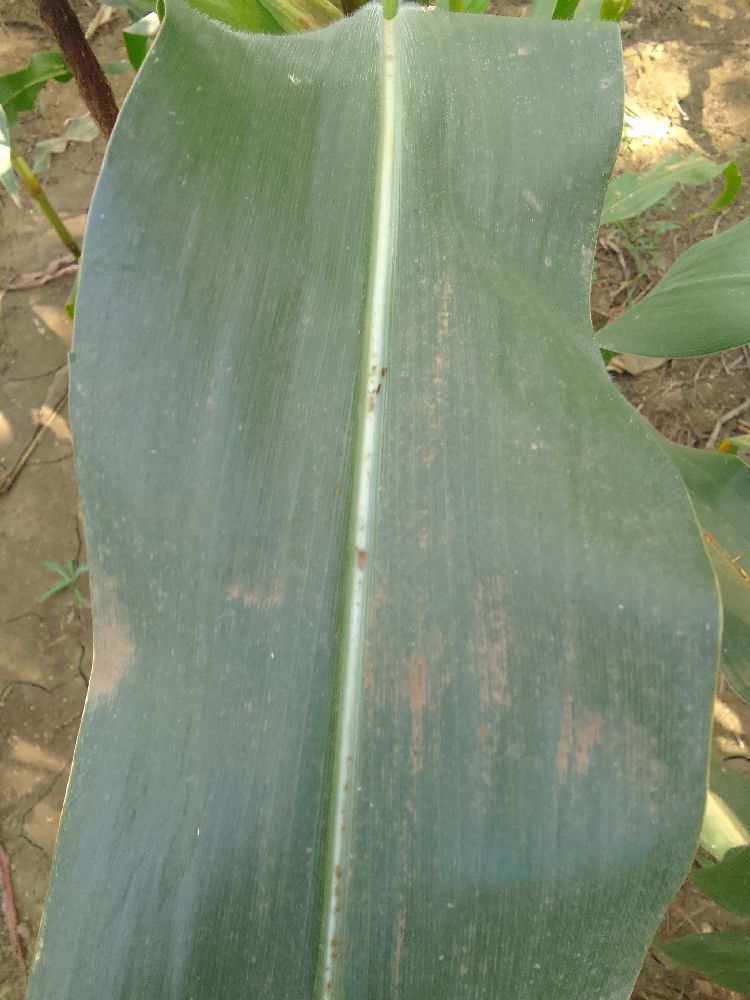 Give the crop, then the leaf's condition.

maize, healthy
